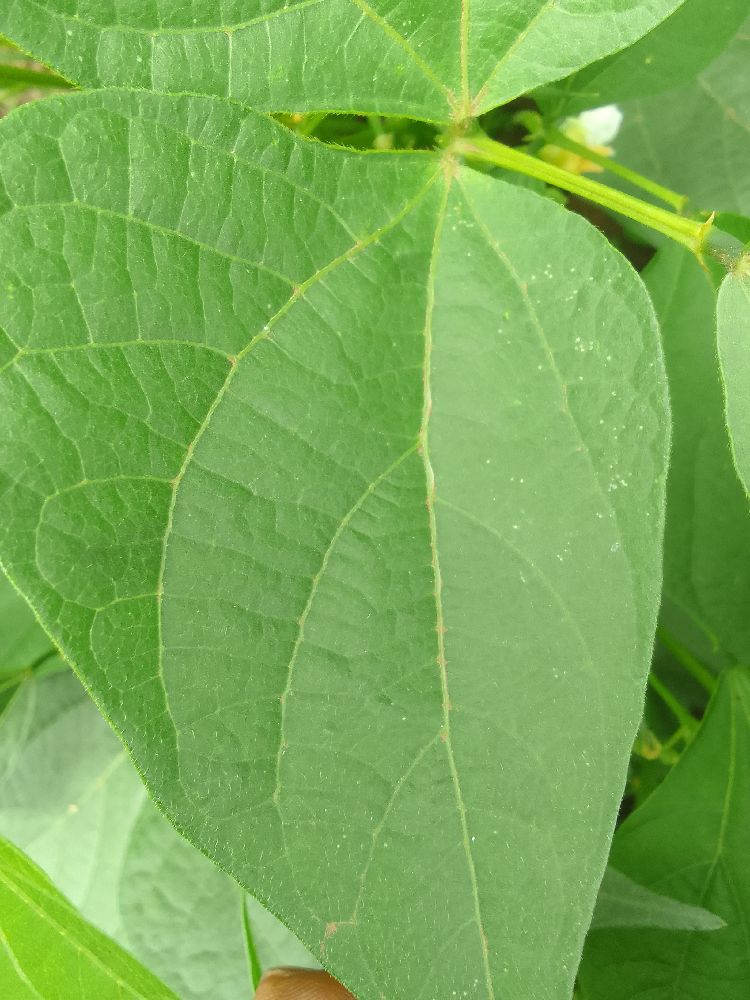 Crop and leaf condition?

common bean, healthy
